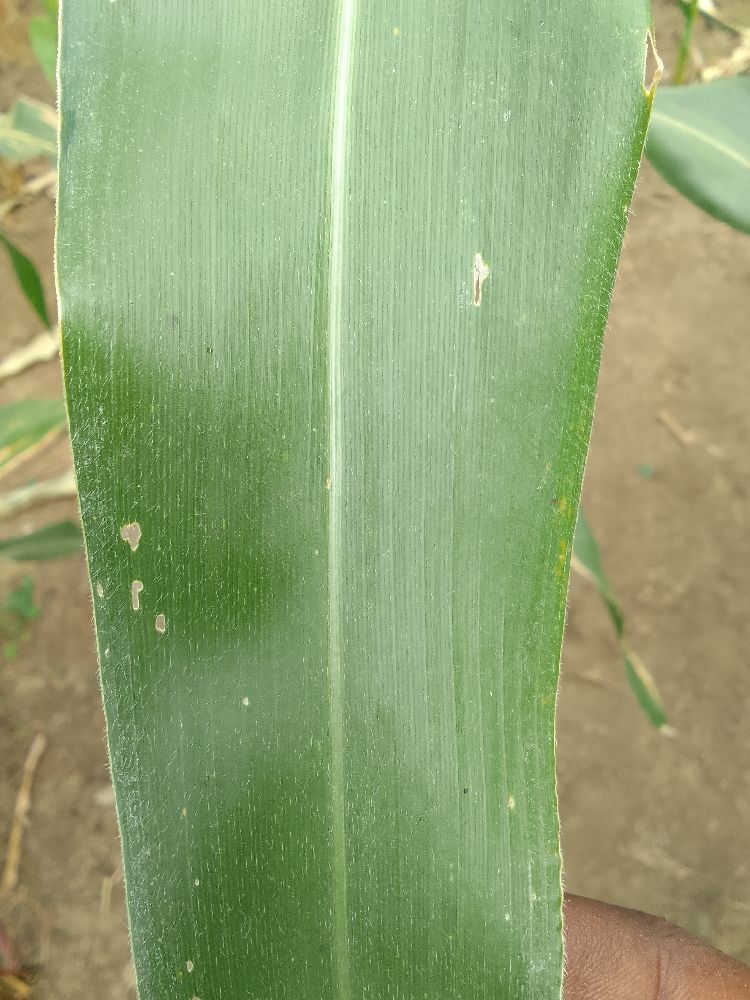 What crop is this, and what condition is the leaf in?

maize, healthy
